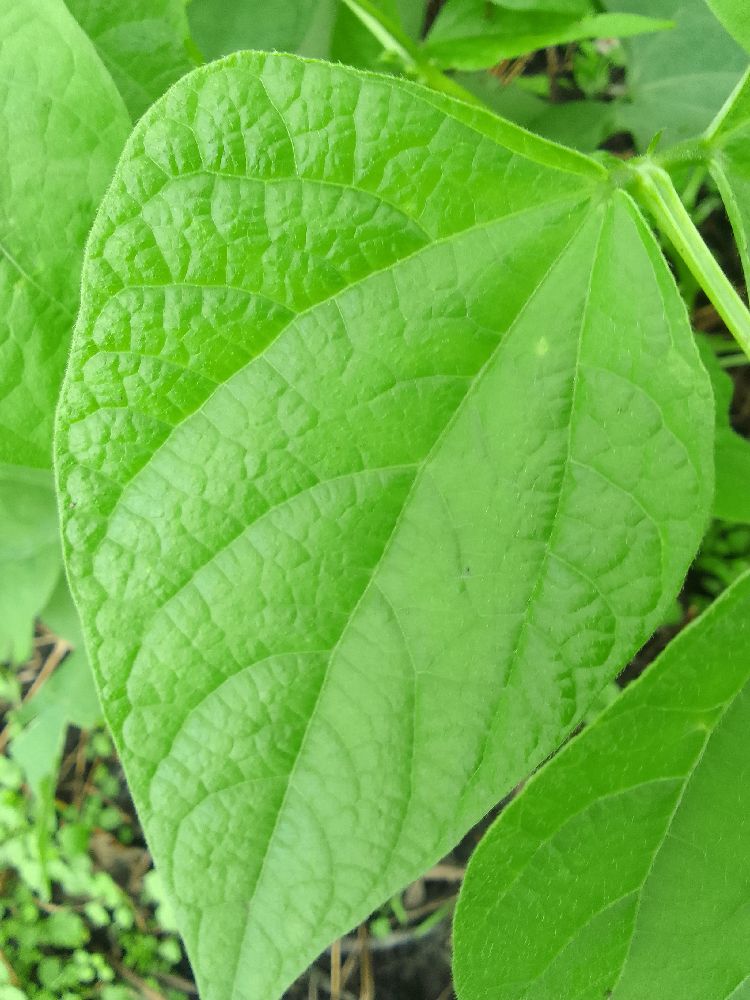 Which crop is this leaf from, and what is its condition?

common bean, healthy
